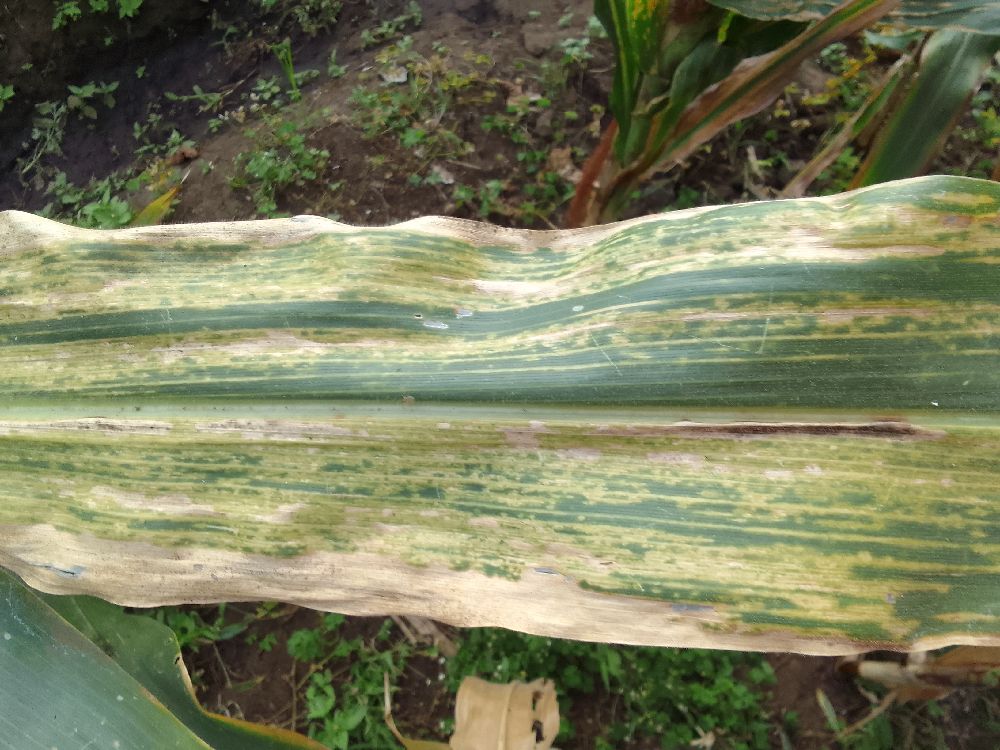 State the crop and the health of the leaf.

maize, maize lethal necrosis
